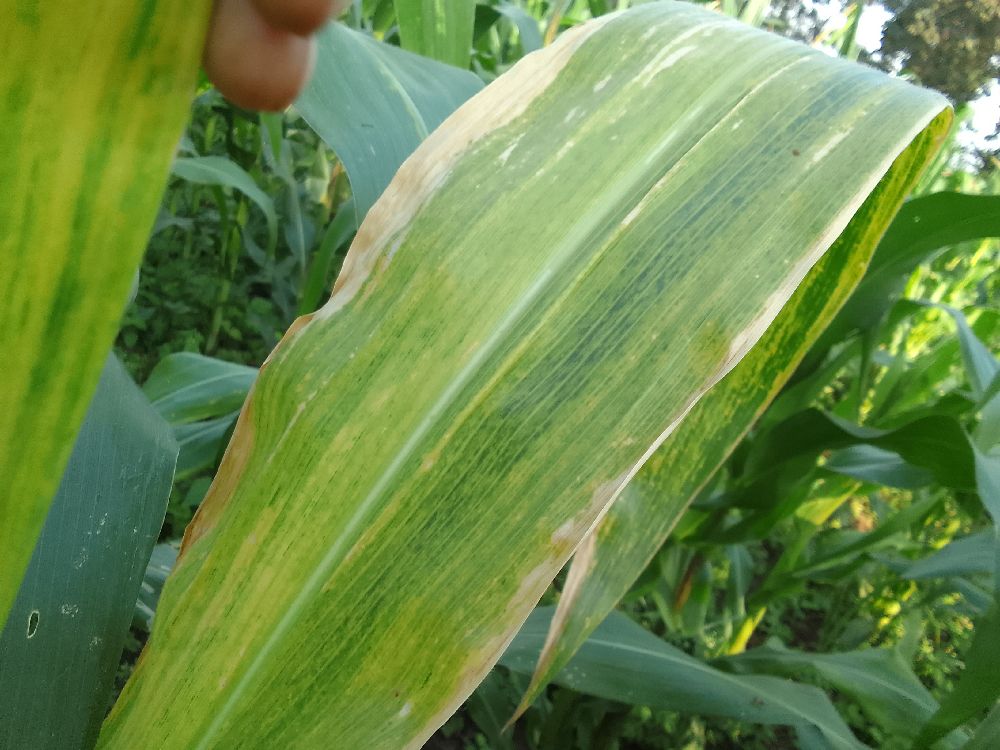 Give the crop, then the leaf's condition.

maize, maize lethal necrosis
